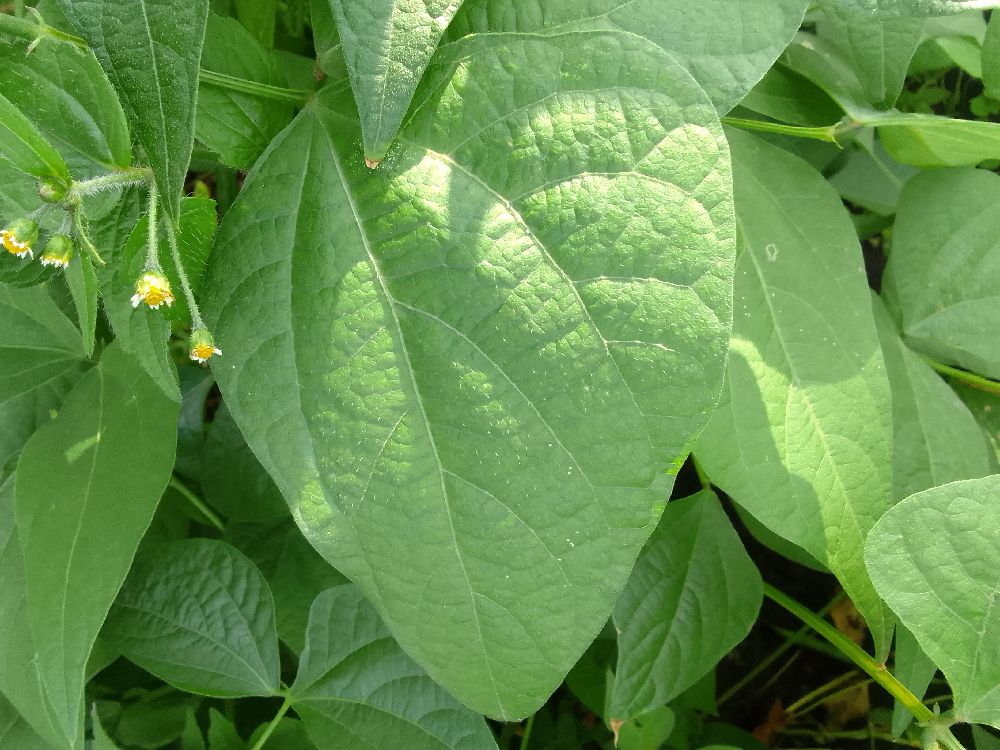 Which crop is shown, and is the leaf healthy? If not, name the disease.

common bean, healthy
